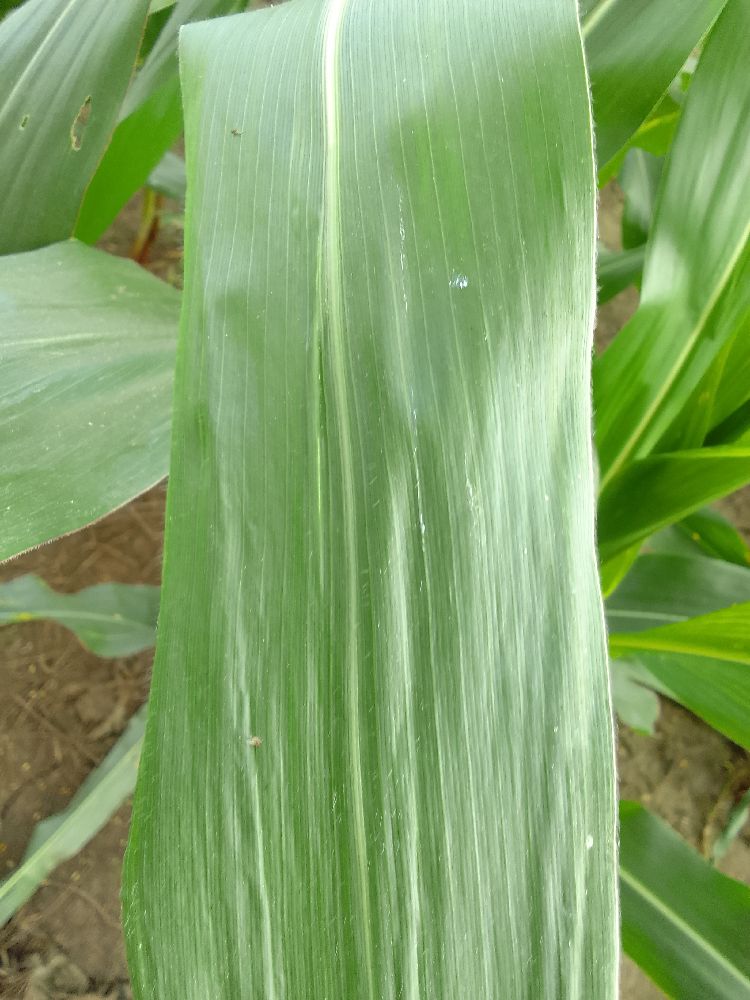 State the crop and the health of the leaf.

maize, healthy
